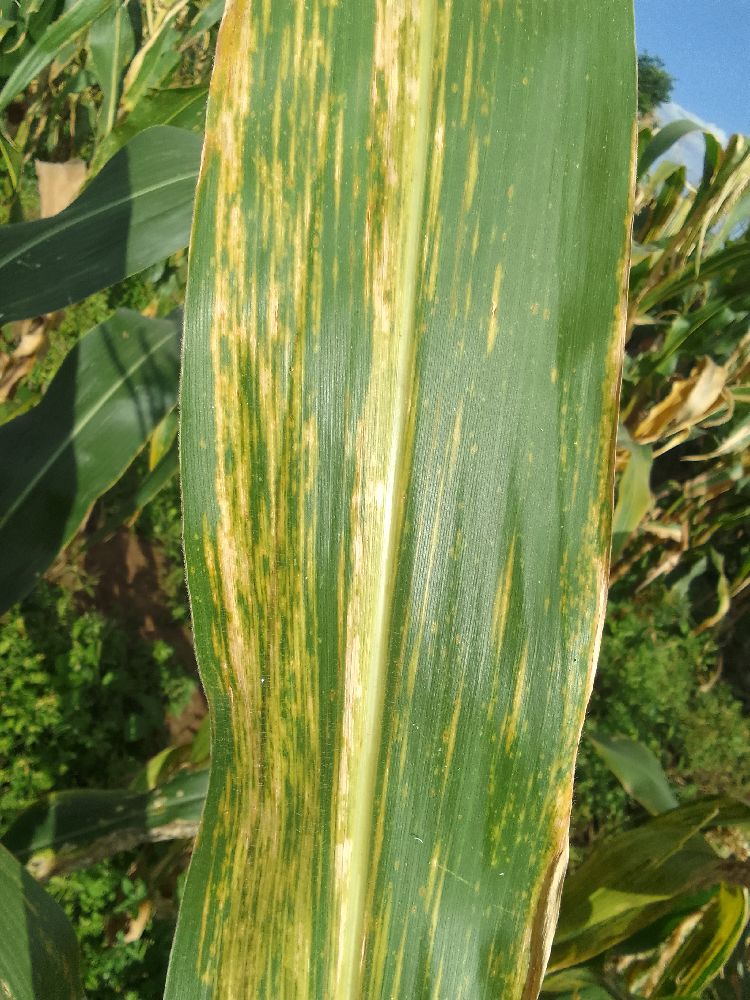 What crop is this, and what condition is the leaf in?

maize, maize lethal necrosis
